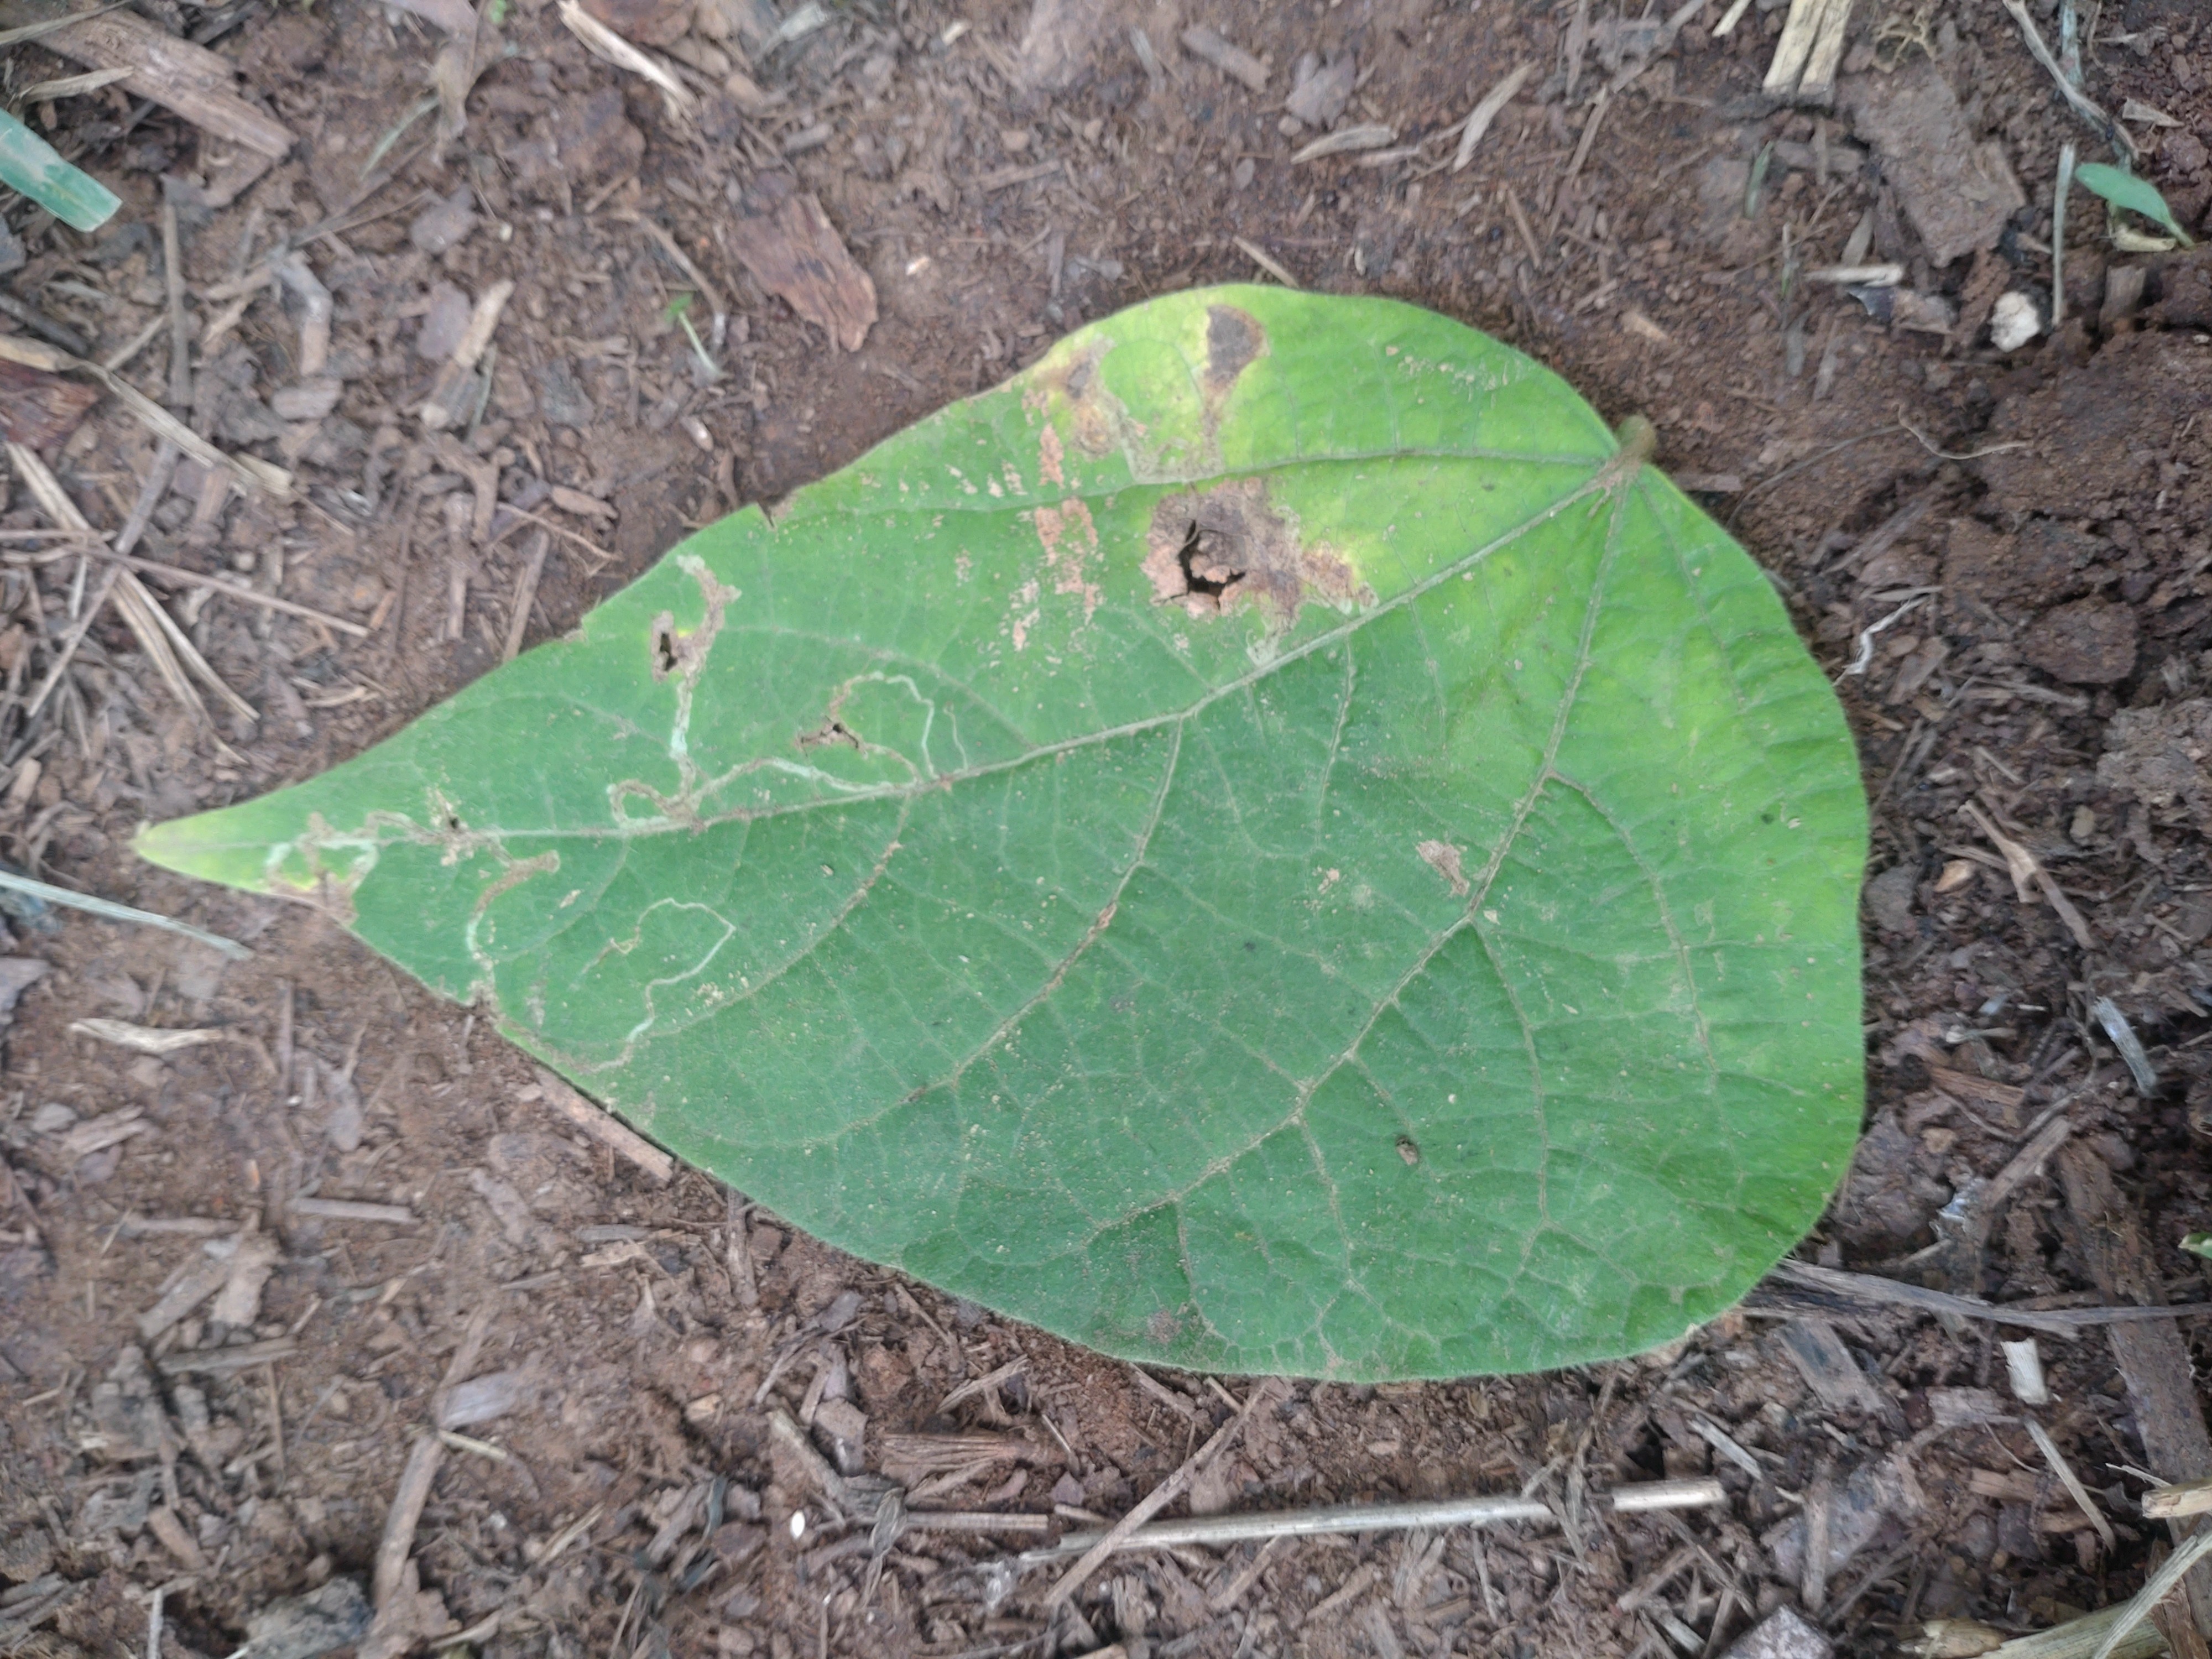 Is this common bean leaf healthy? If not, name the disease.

anthracnose
